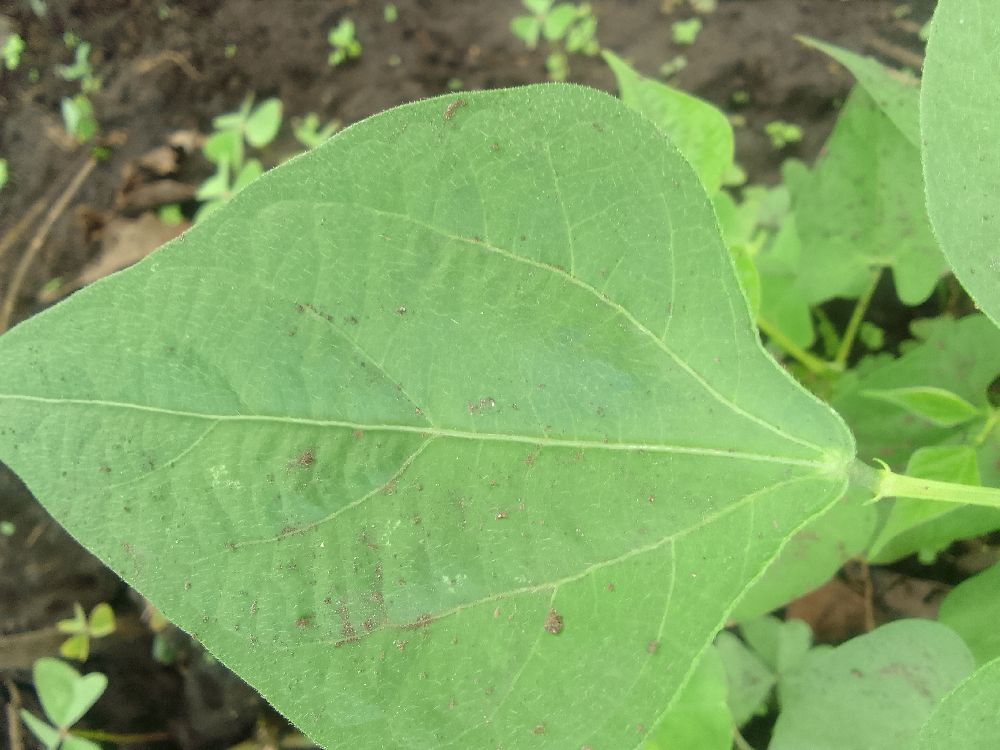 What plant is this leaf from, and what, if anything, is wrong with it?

common bean, healthy
